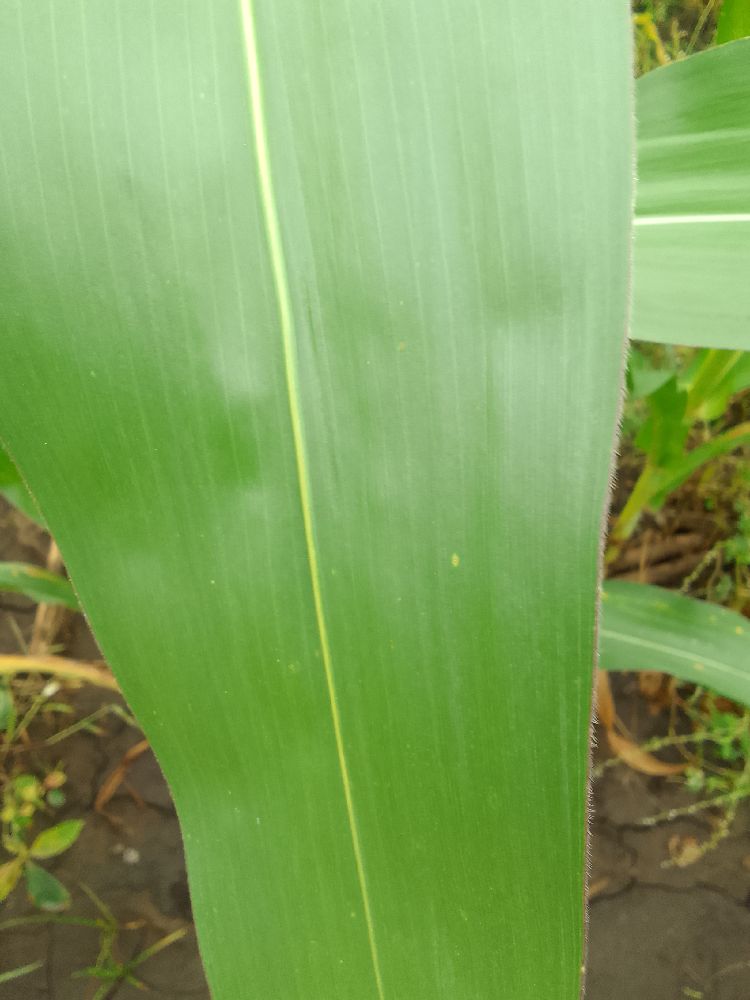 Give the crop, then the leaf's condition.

maize, healthy
